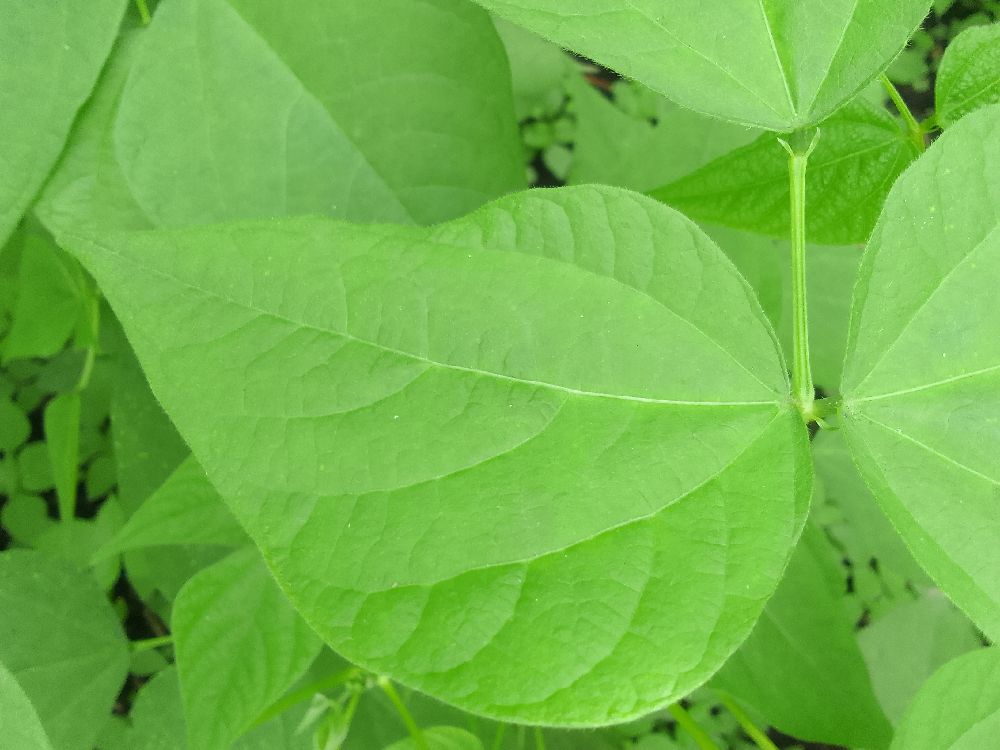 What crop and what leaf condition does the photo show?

common bean, healthy
